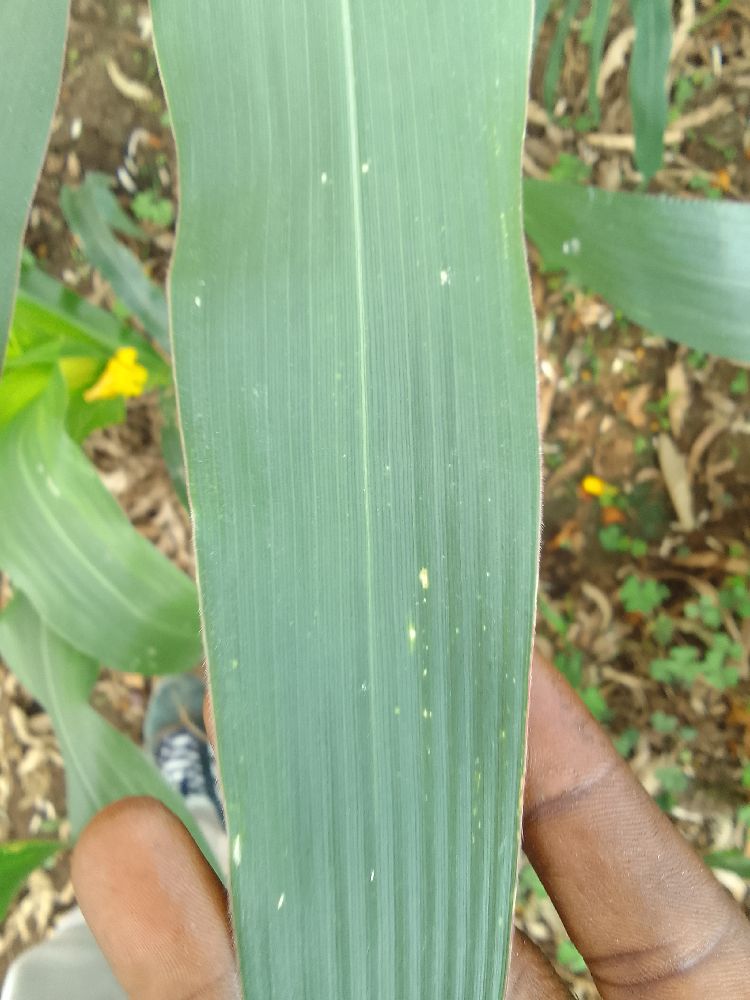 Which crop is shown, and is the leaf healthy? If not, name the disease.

maize, healthy
